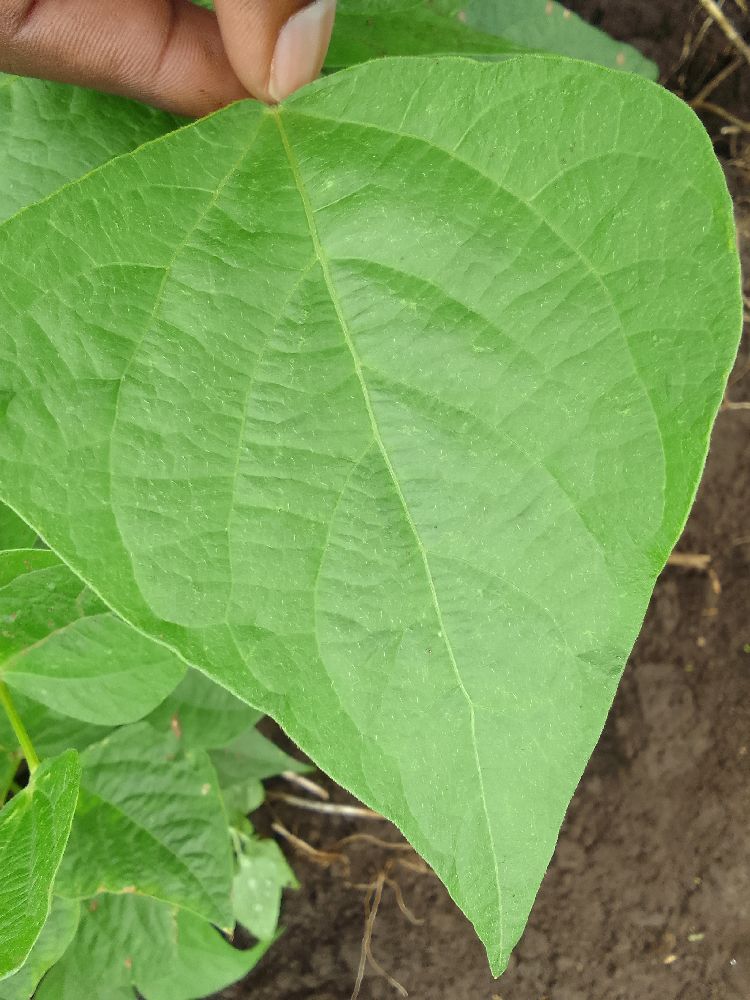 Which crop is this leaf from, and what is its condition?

common bean, healthy
